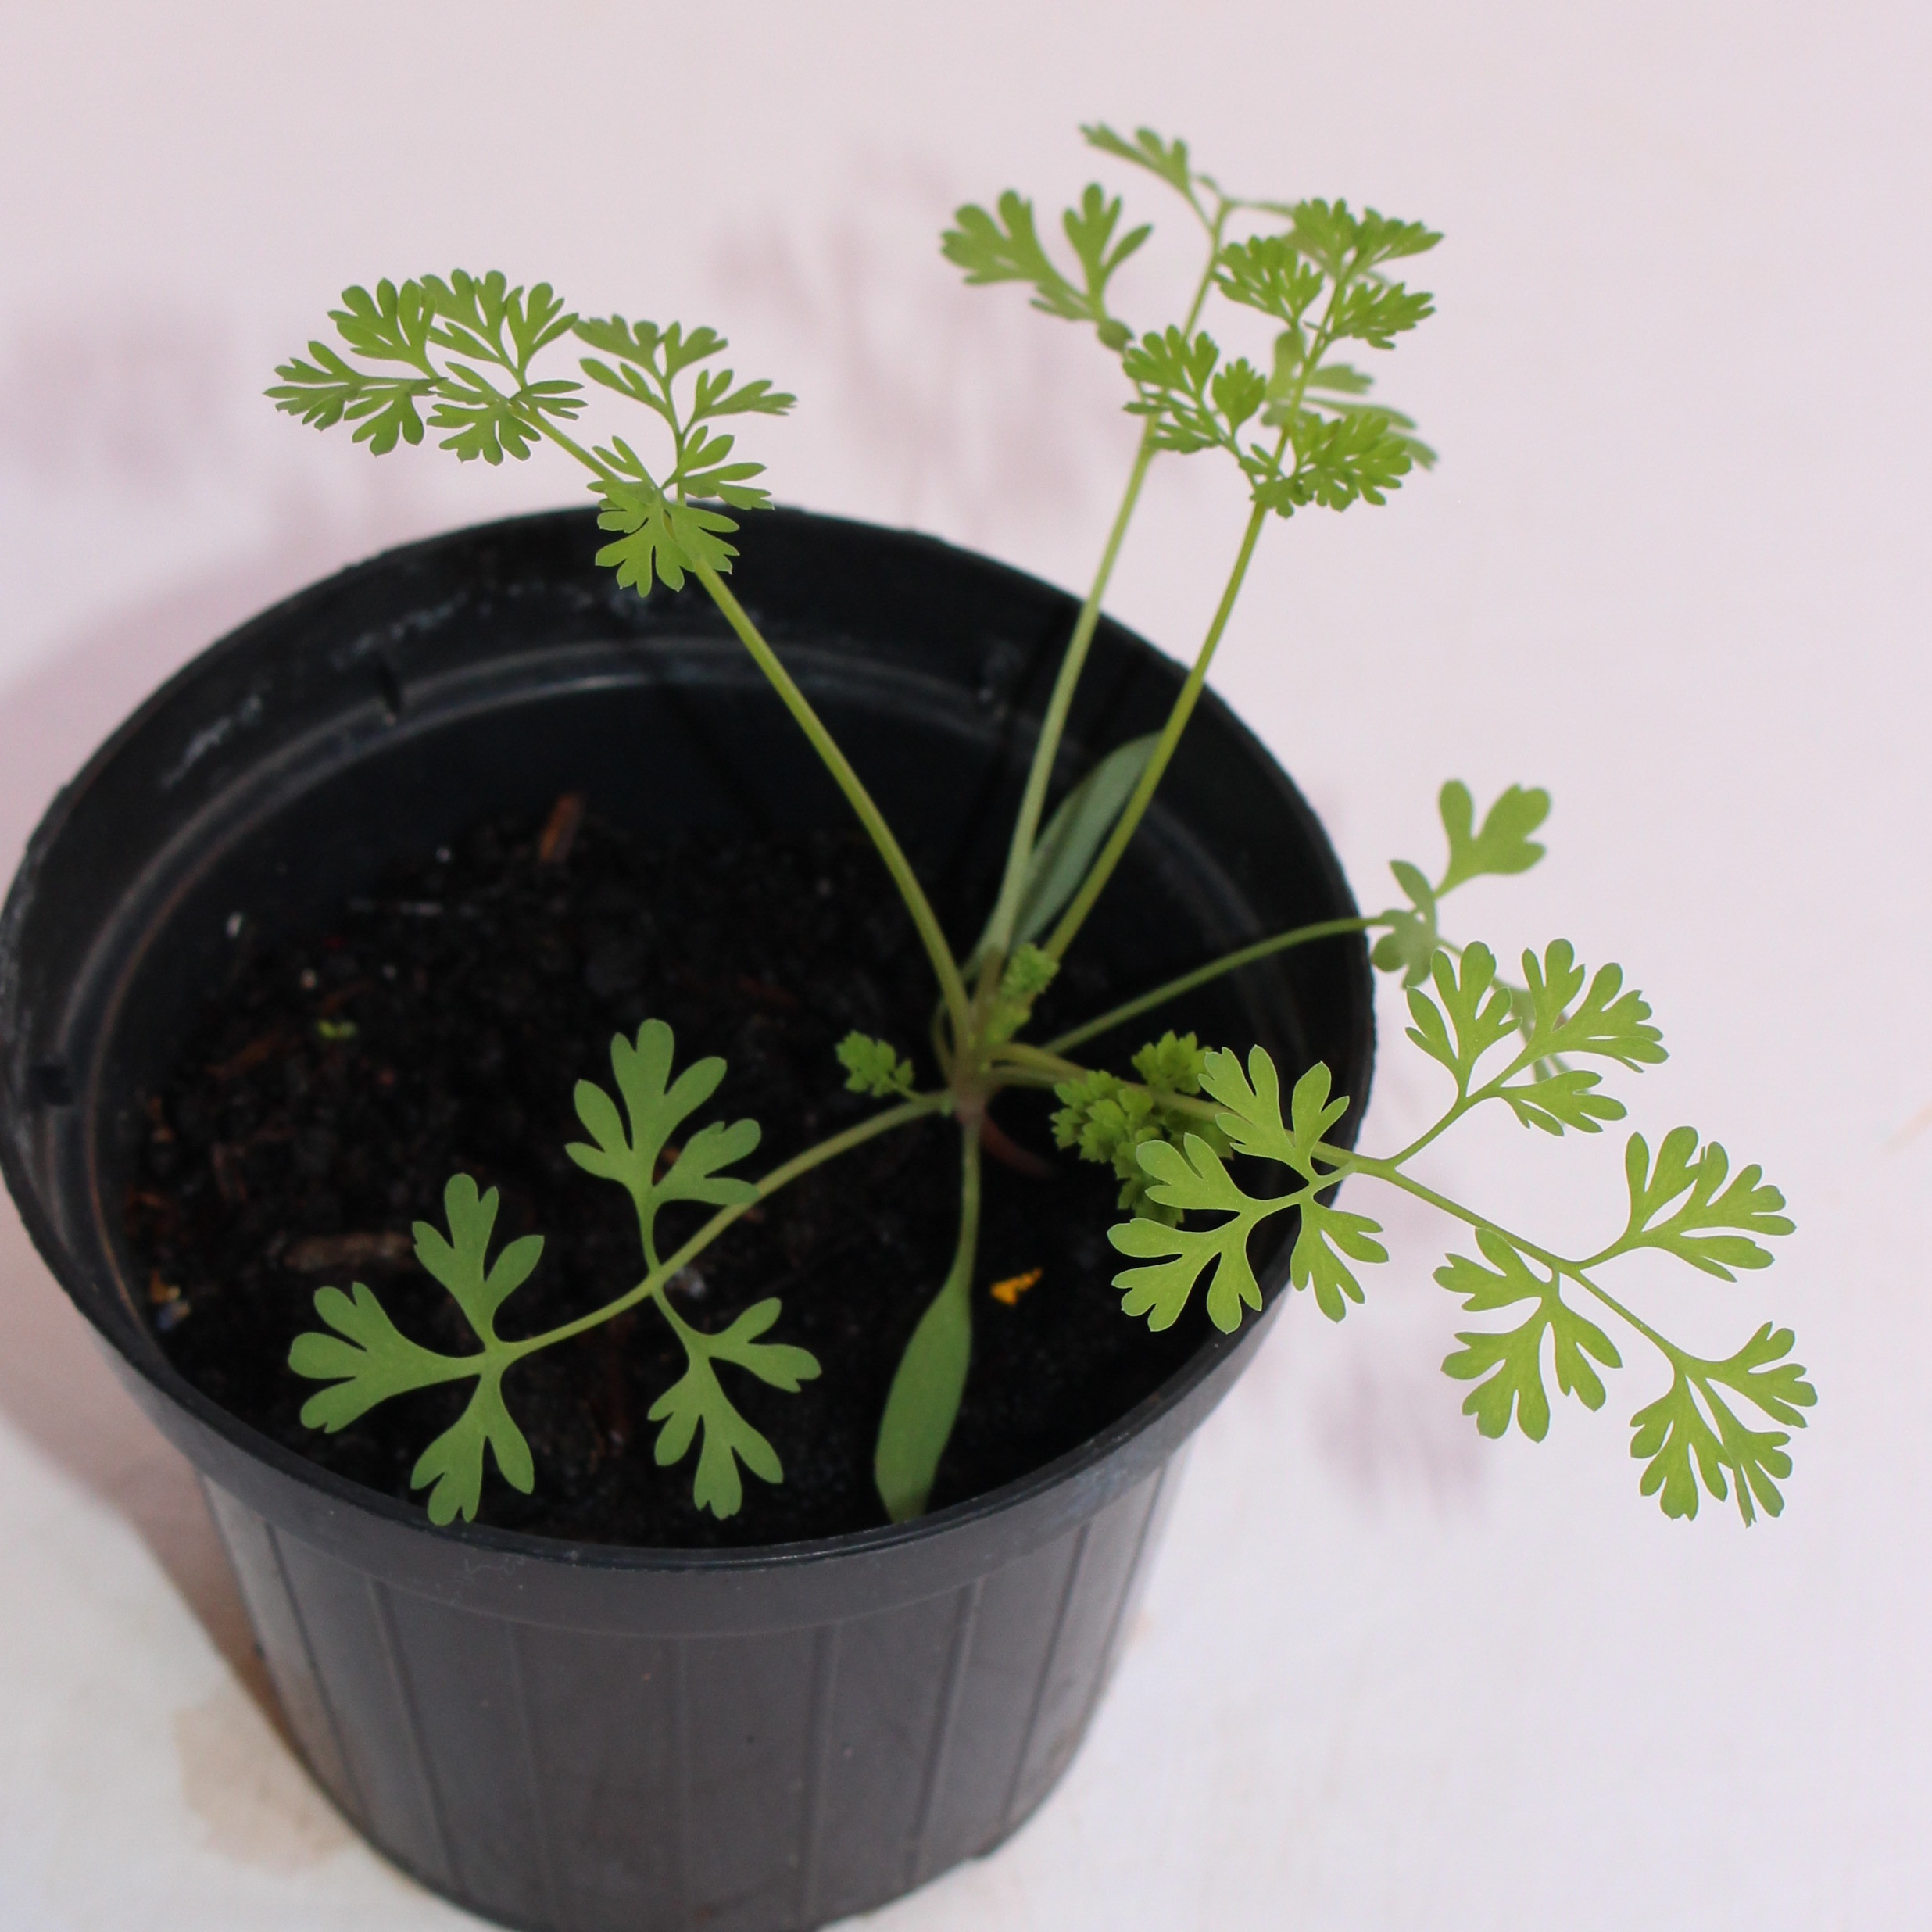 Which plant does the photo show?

Fumaria officinalis
